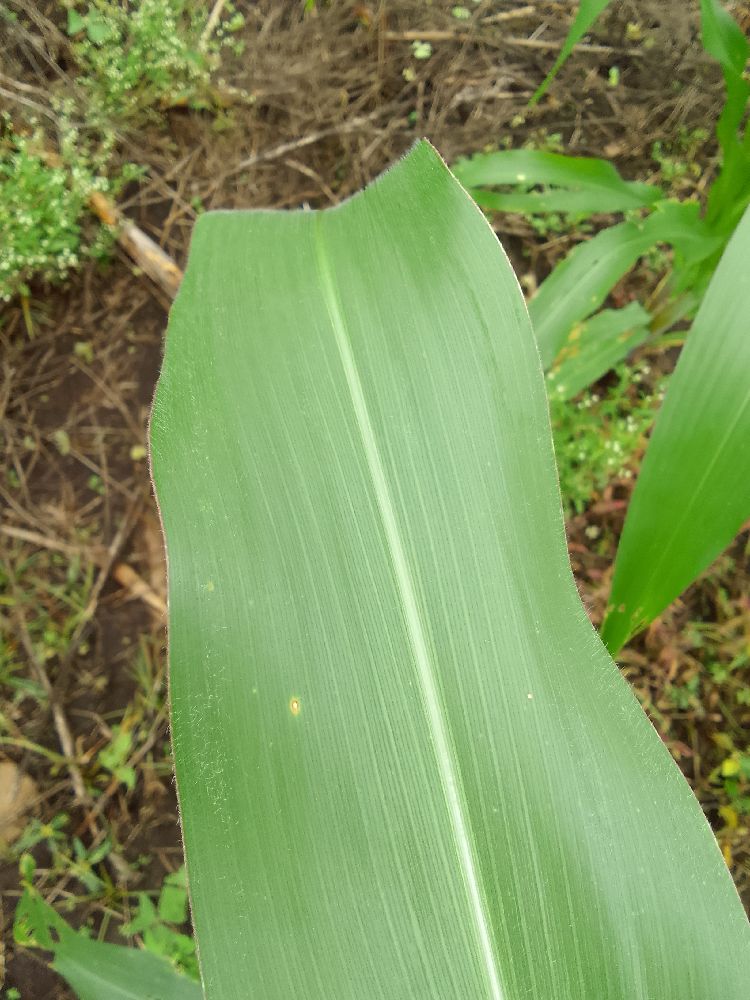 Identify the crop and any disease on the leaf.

maize, healthy
